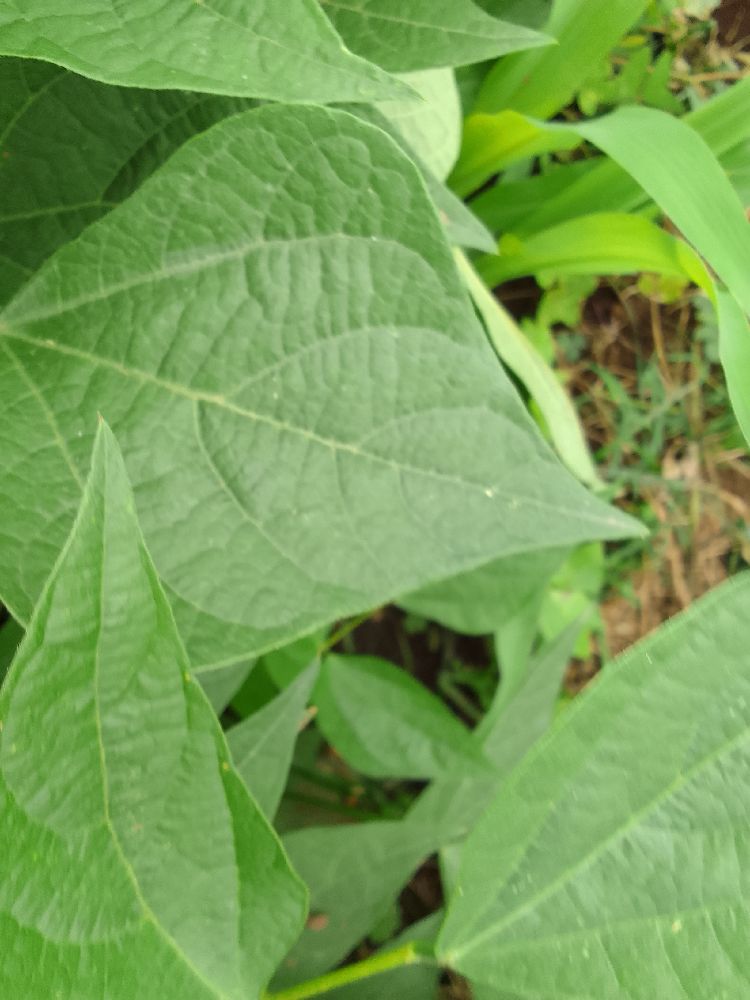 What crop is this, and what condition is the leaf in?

common bean, healthy
